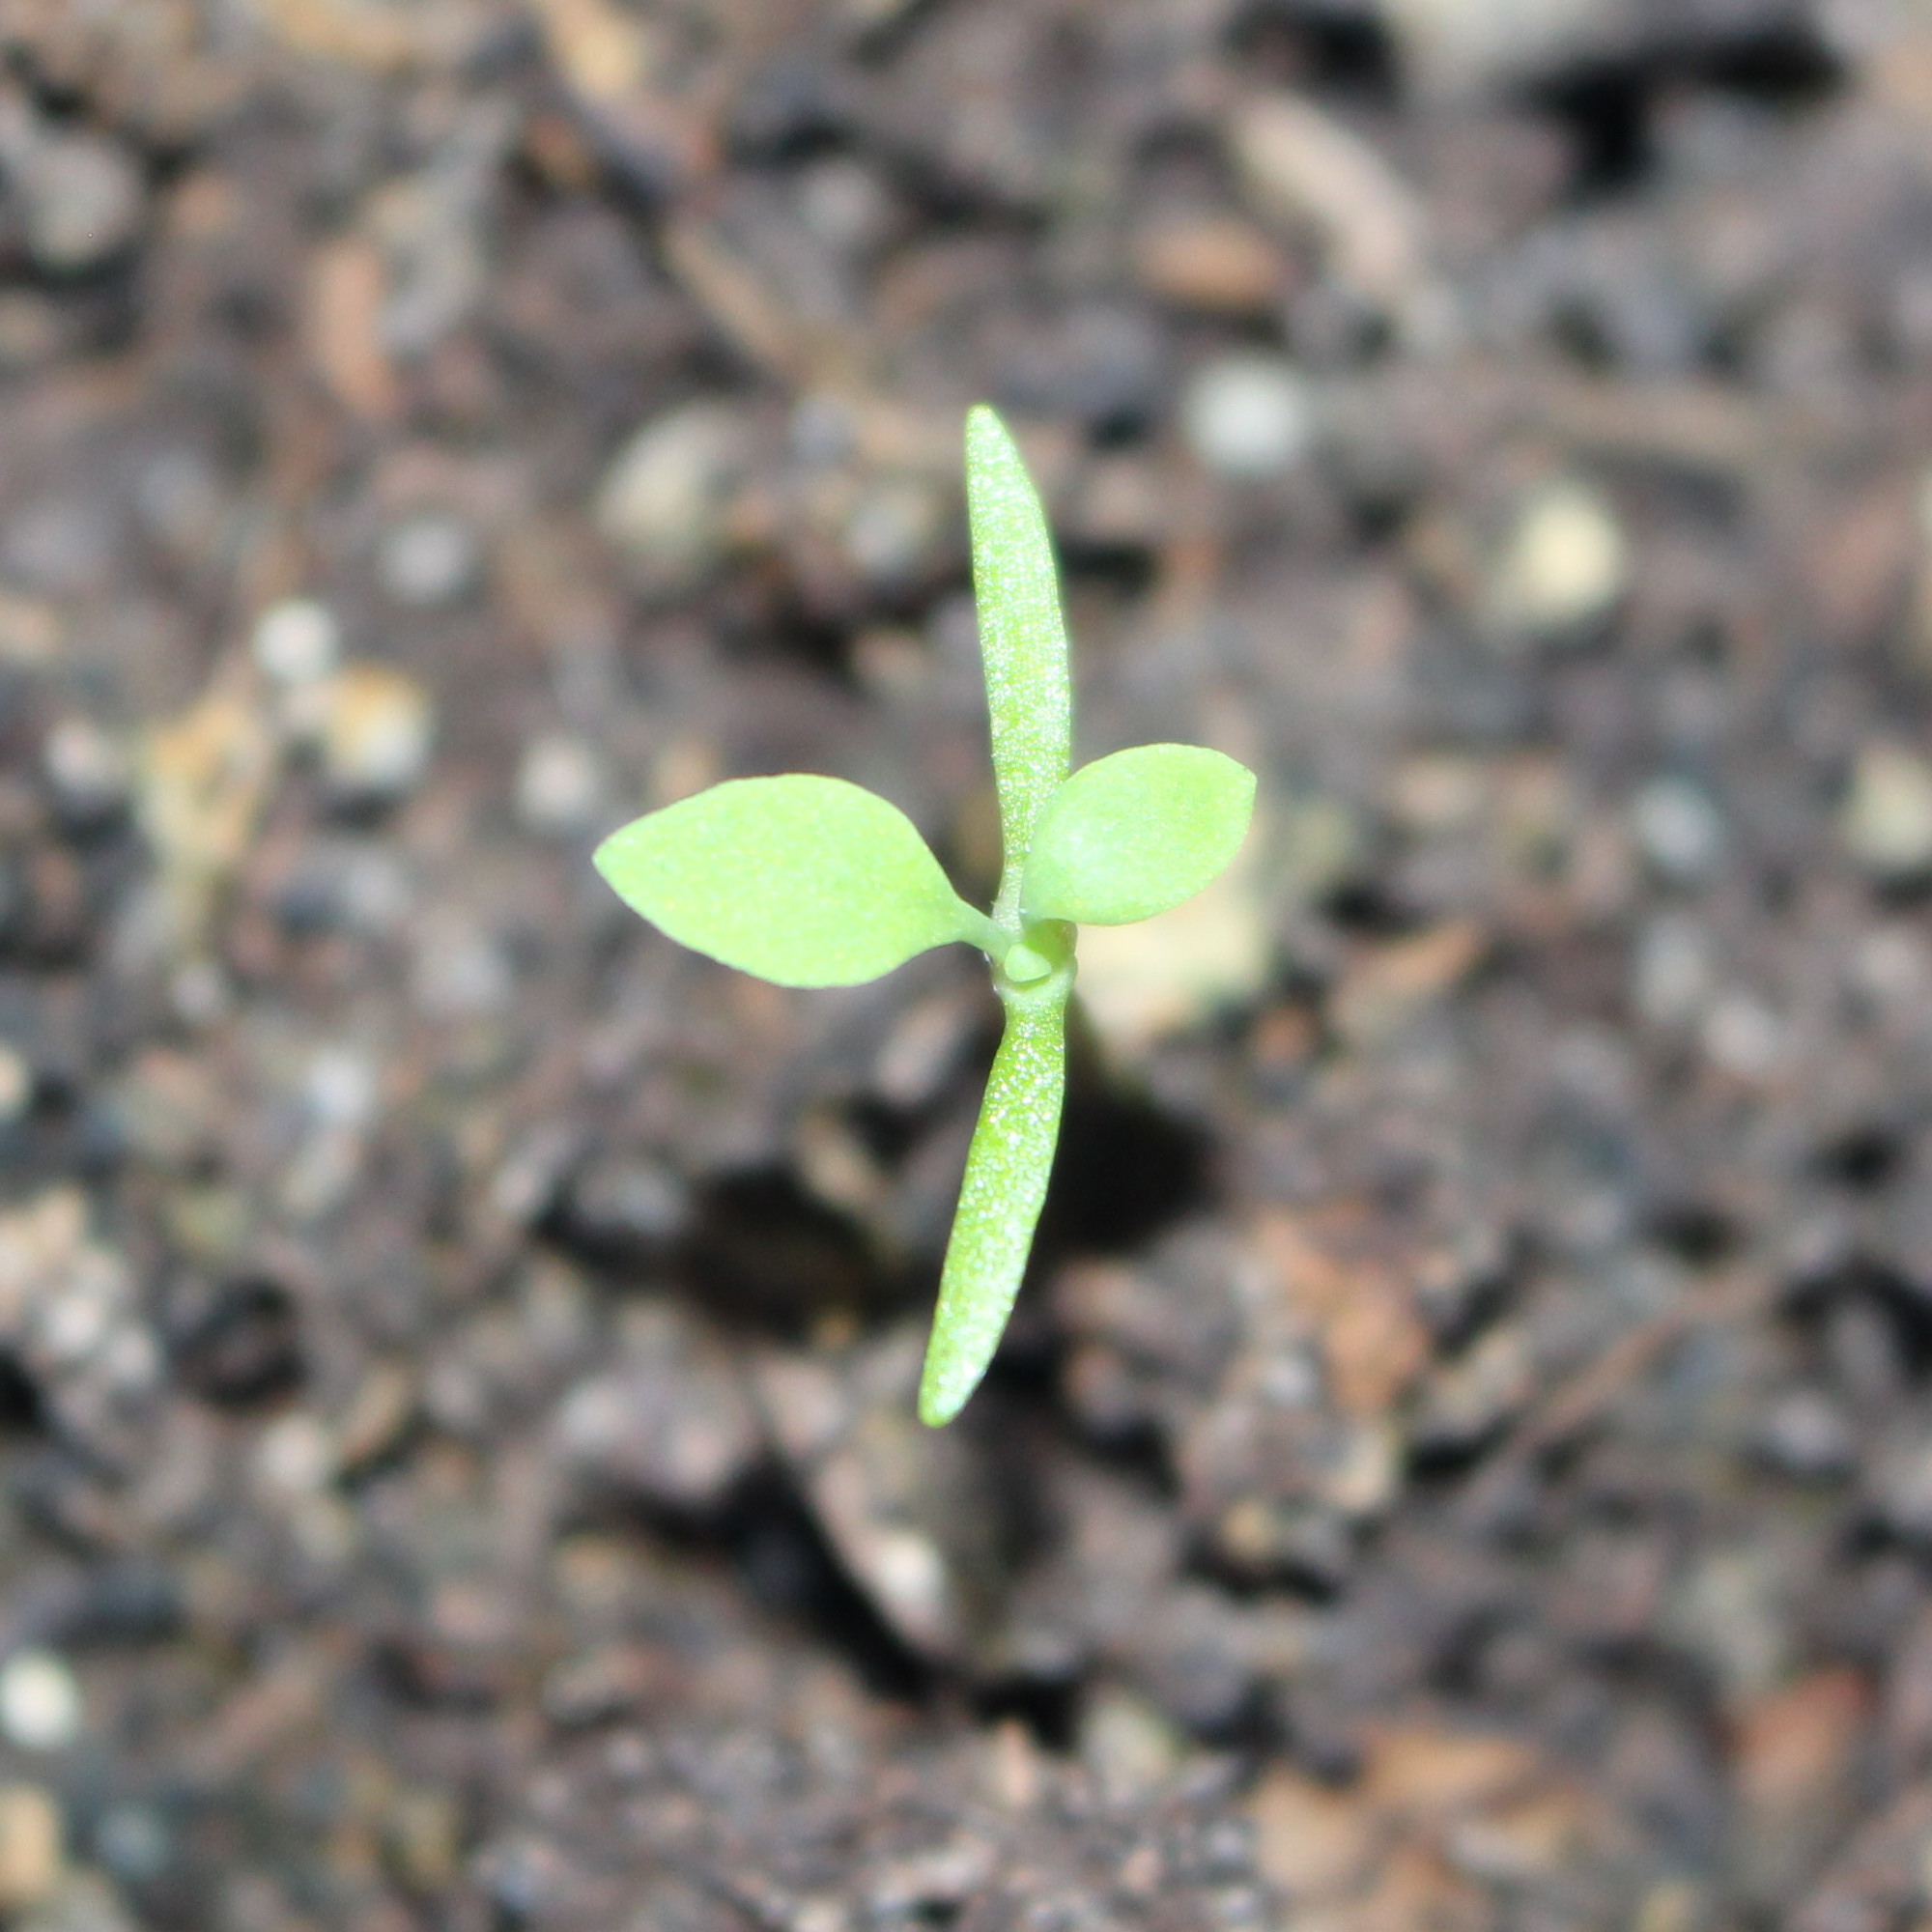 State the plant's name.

Papaver rhoeas
